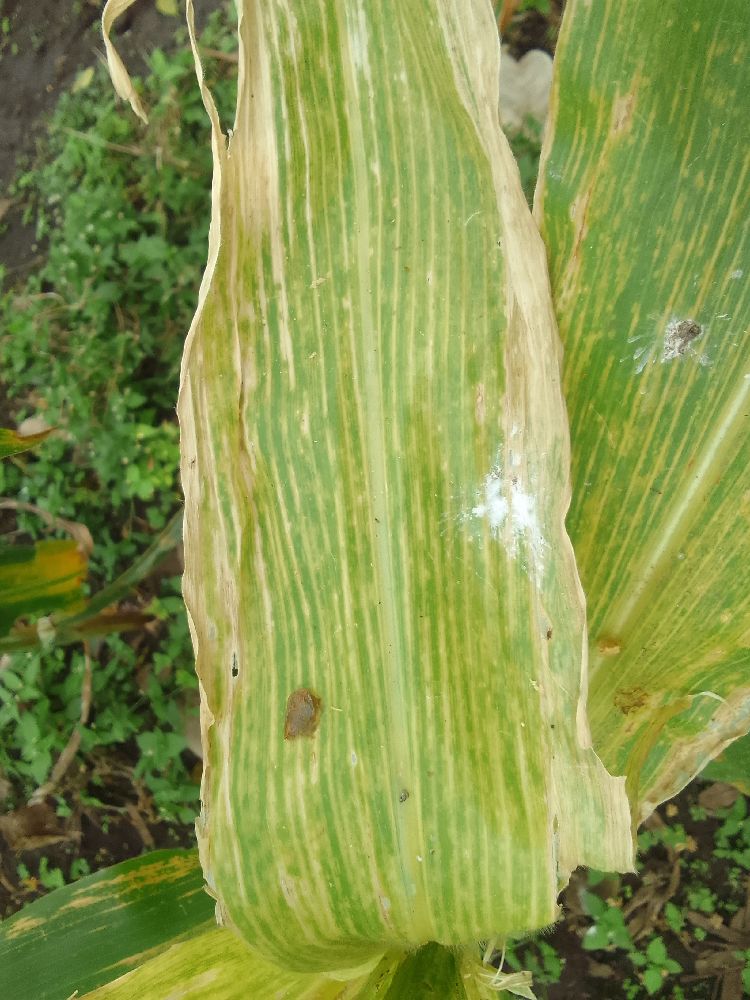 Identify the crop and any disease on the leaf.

maize, maize lethal necrosis
